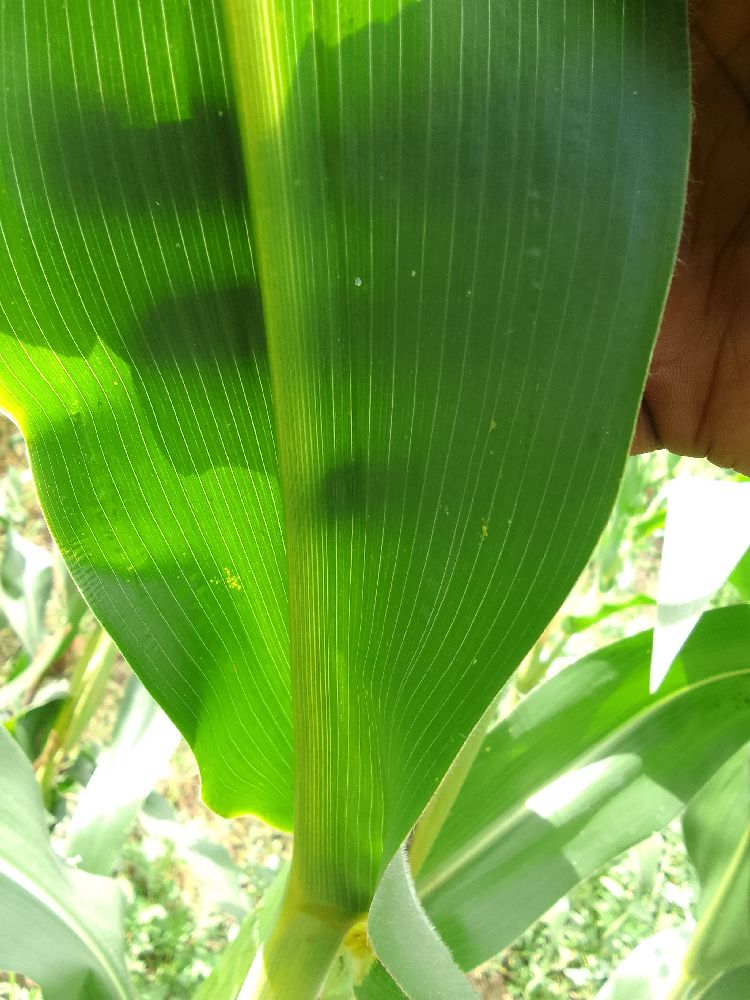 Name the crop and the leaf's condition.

maize, healthy
